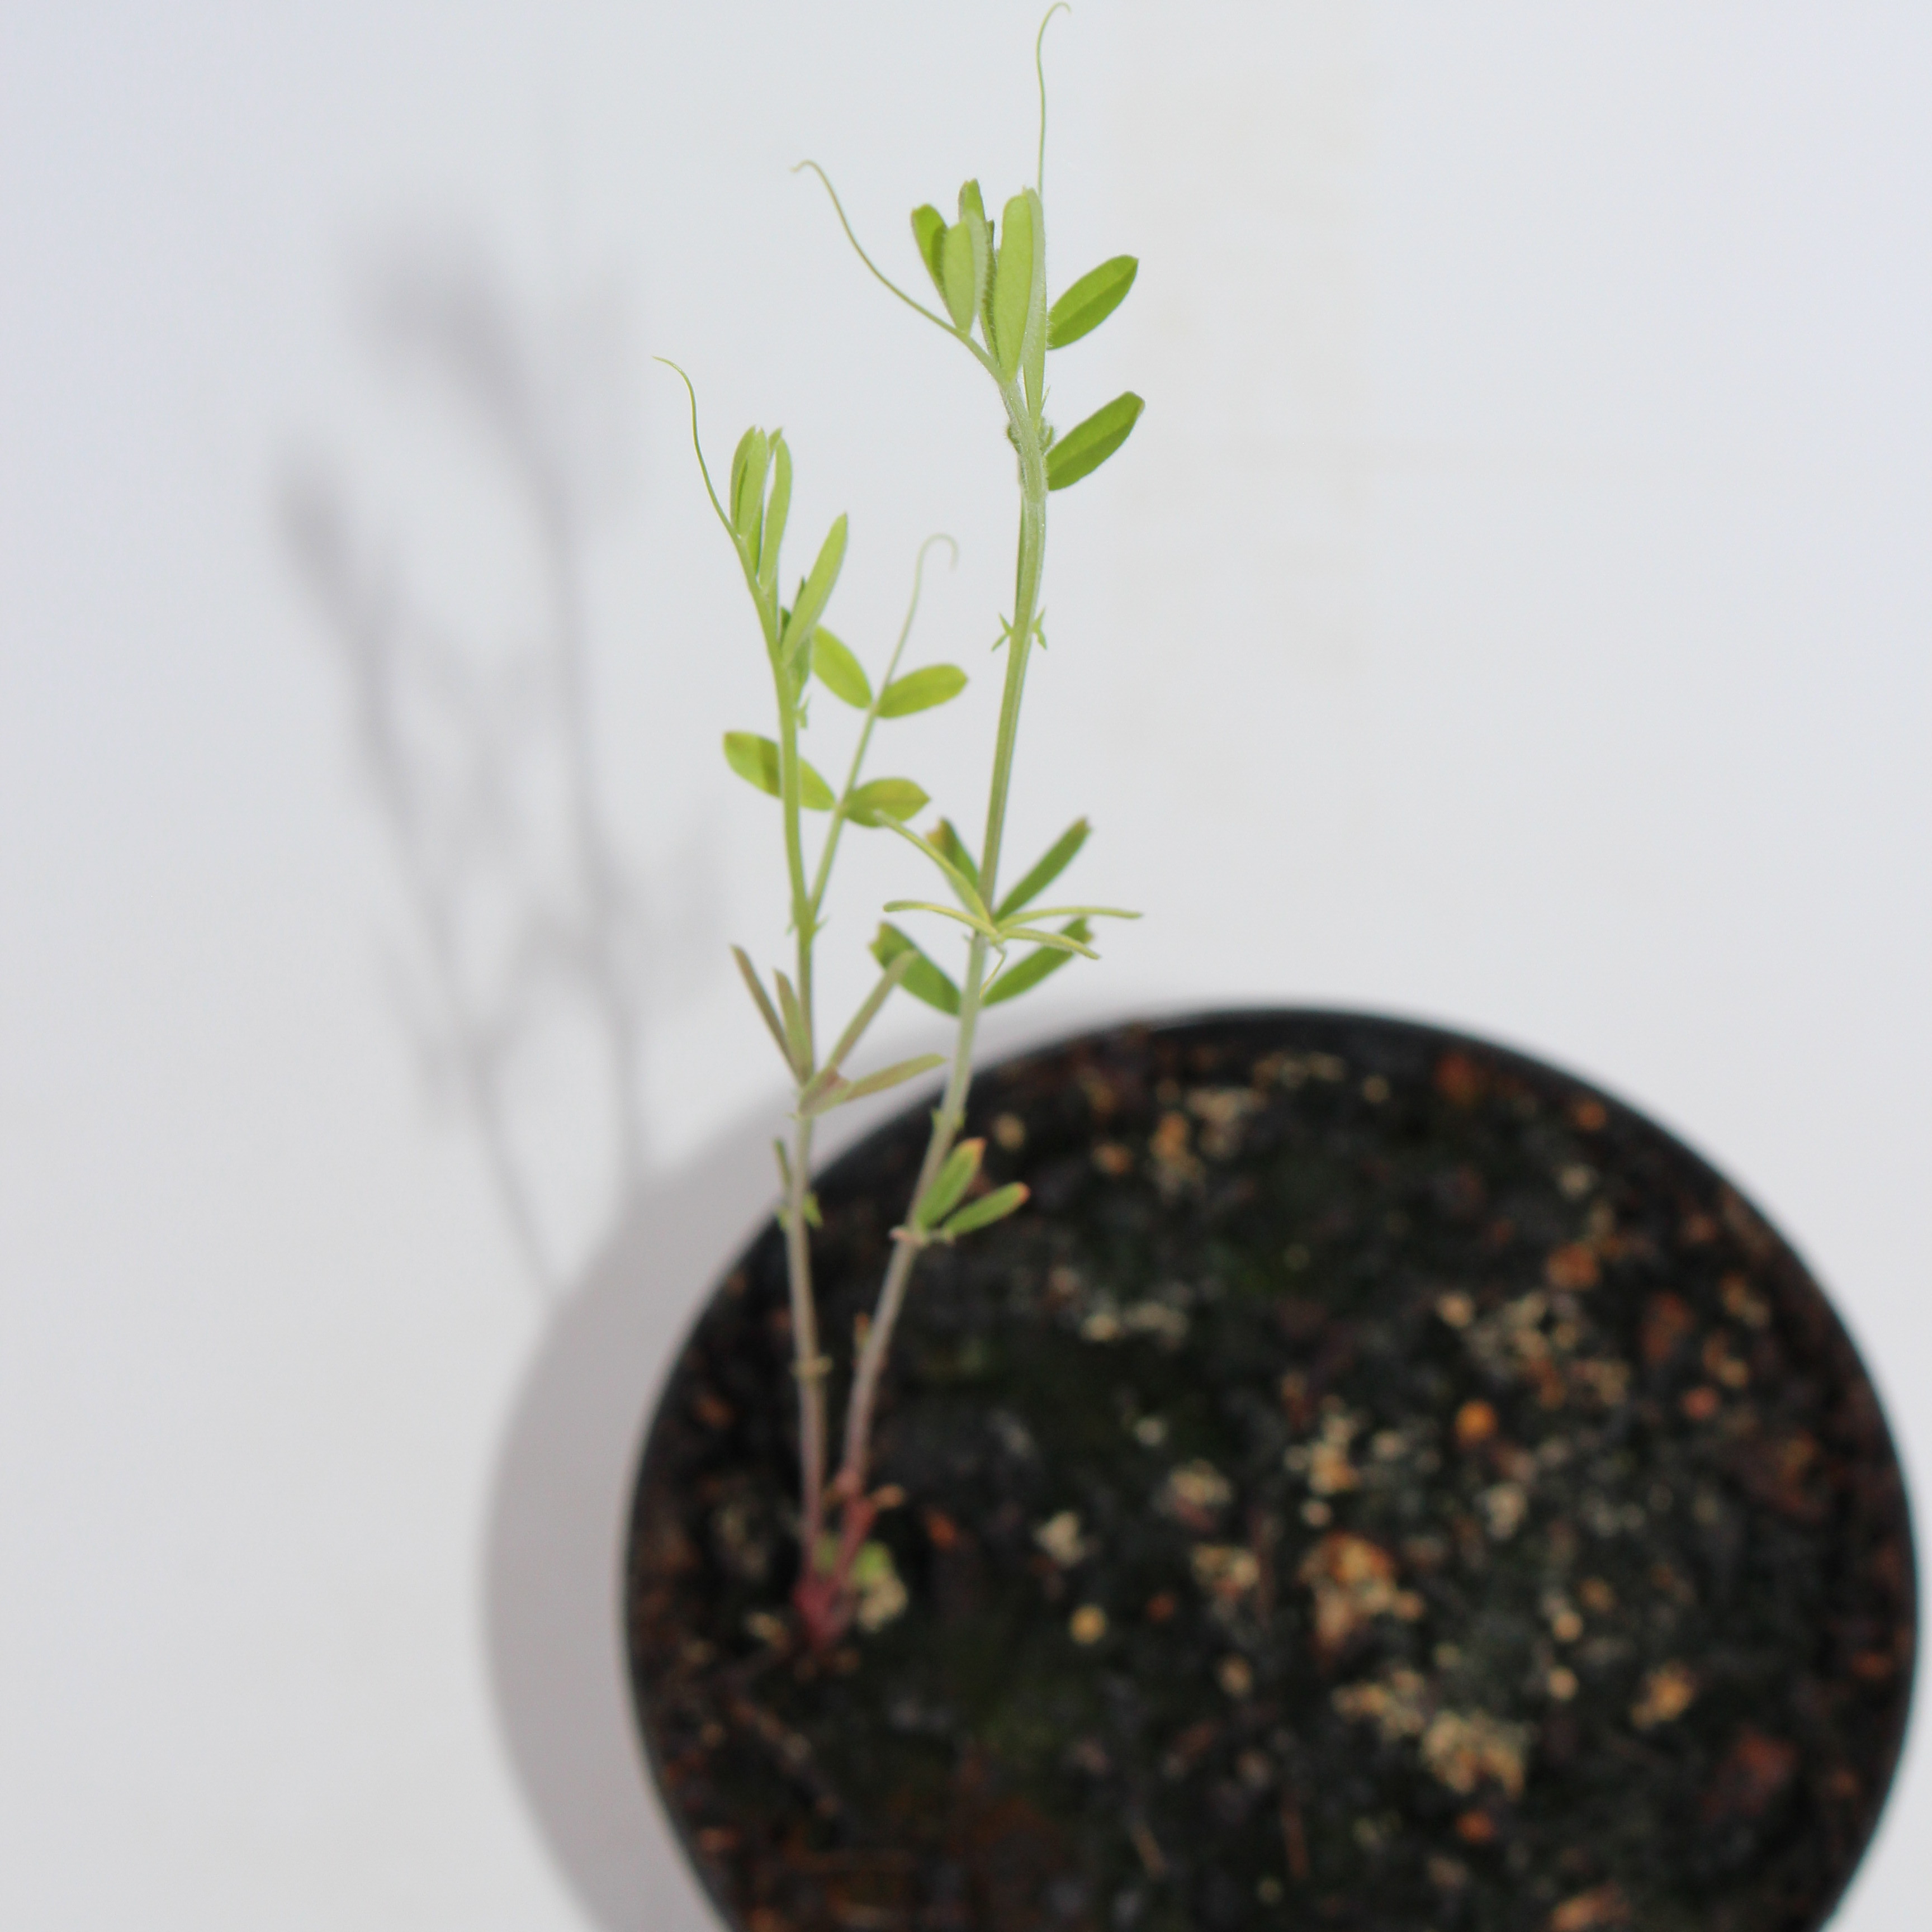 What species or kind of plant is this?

Vicia sativa
